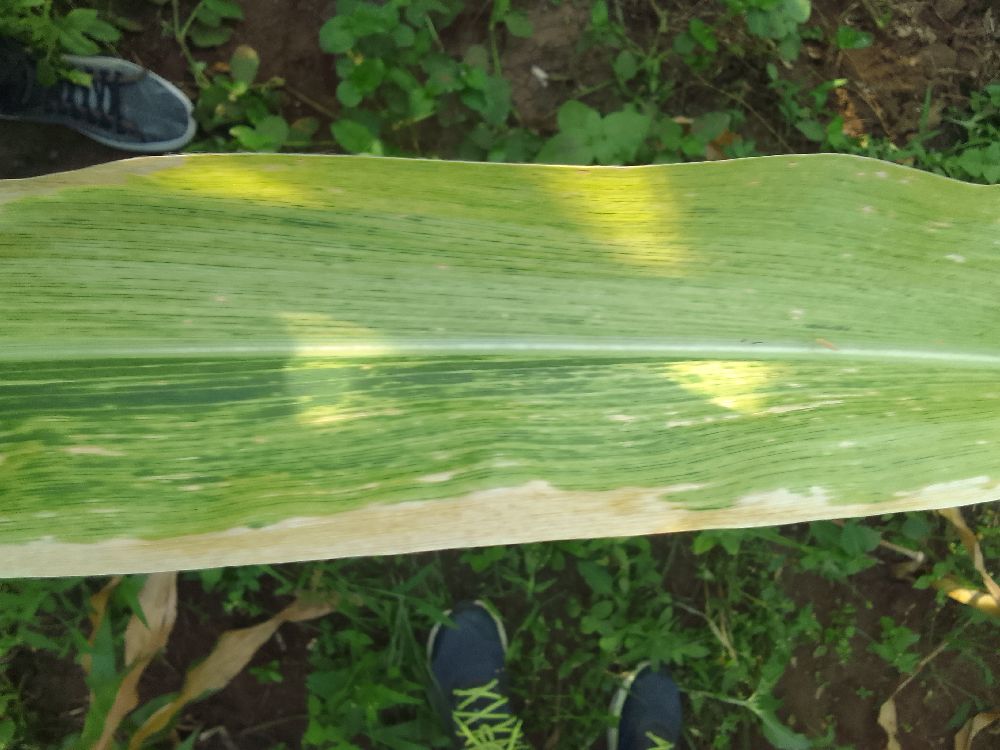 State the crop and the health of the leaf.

maize, maize lethal necrosis
